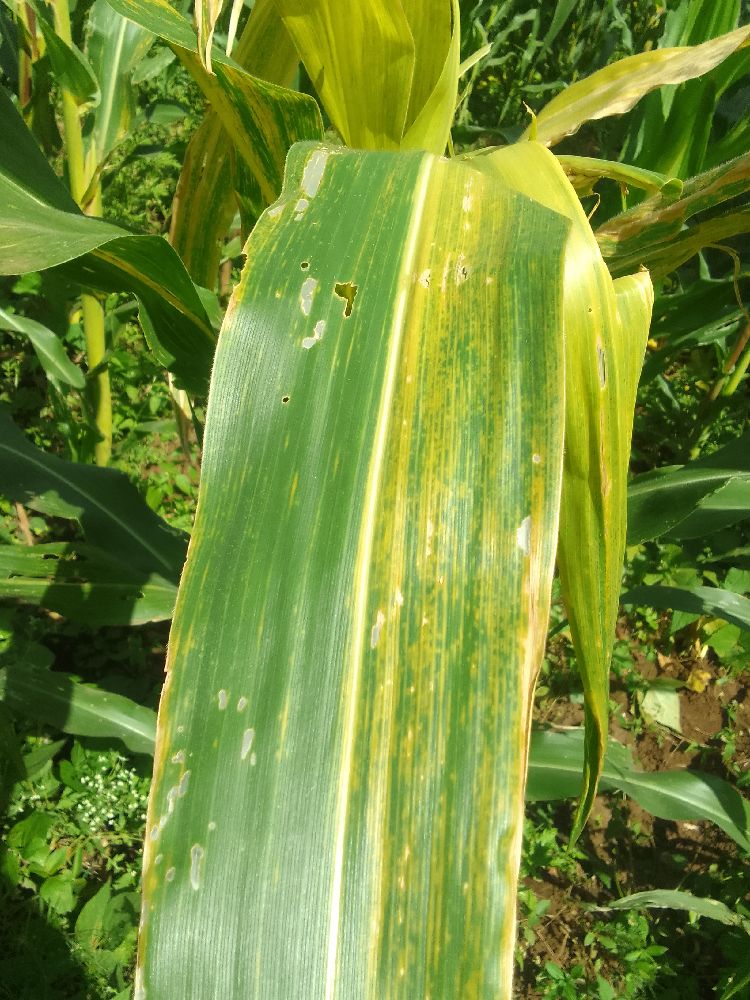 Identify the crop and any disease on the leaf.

maize, maize lethal necrosis
